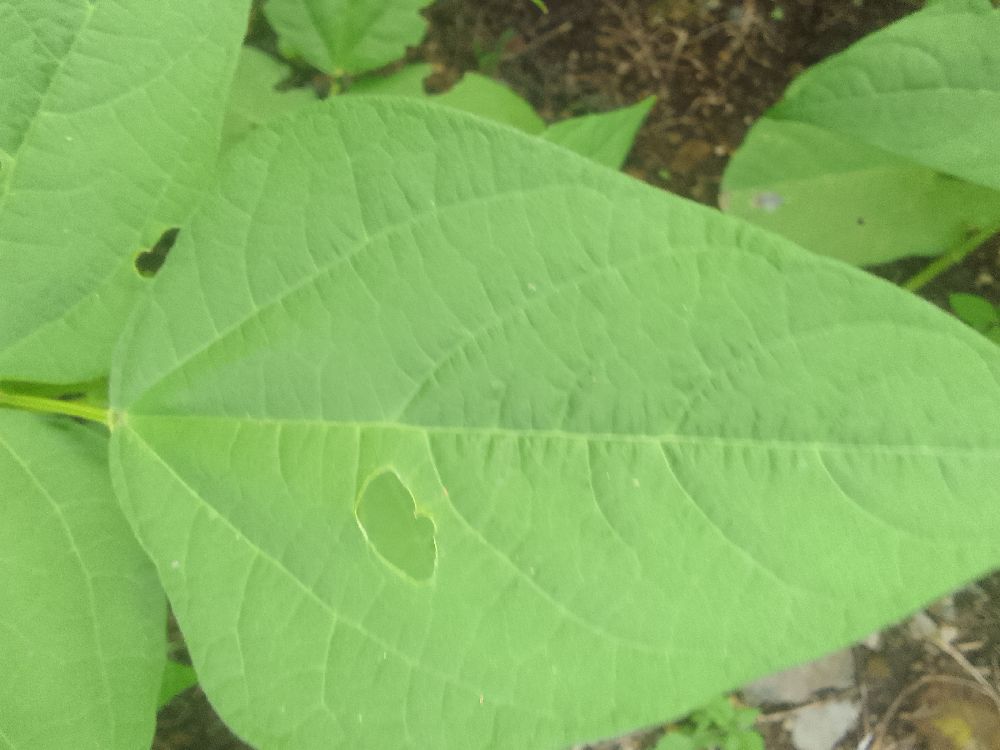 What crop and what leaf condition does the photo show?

common bean, healthy
